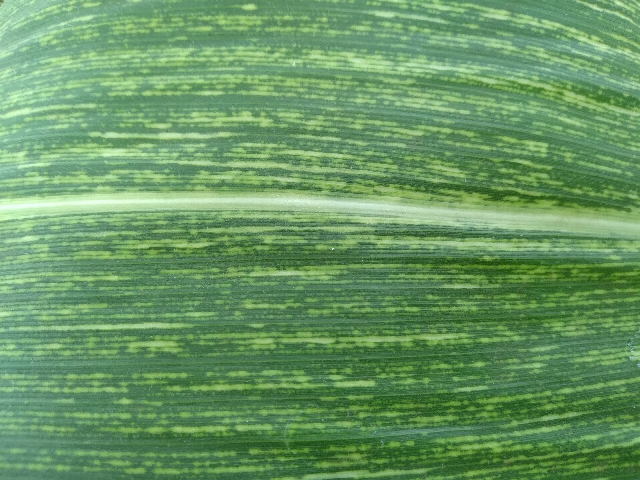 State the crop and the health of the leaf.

maize, maize streak virus
